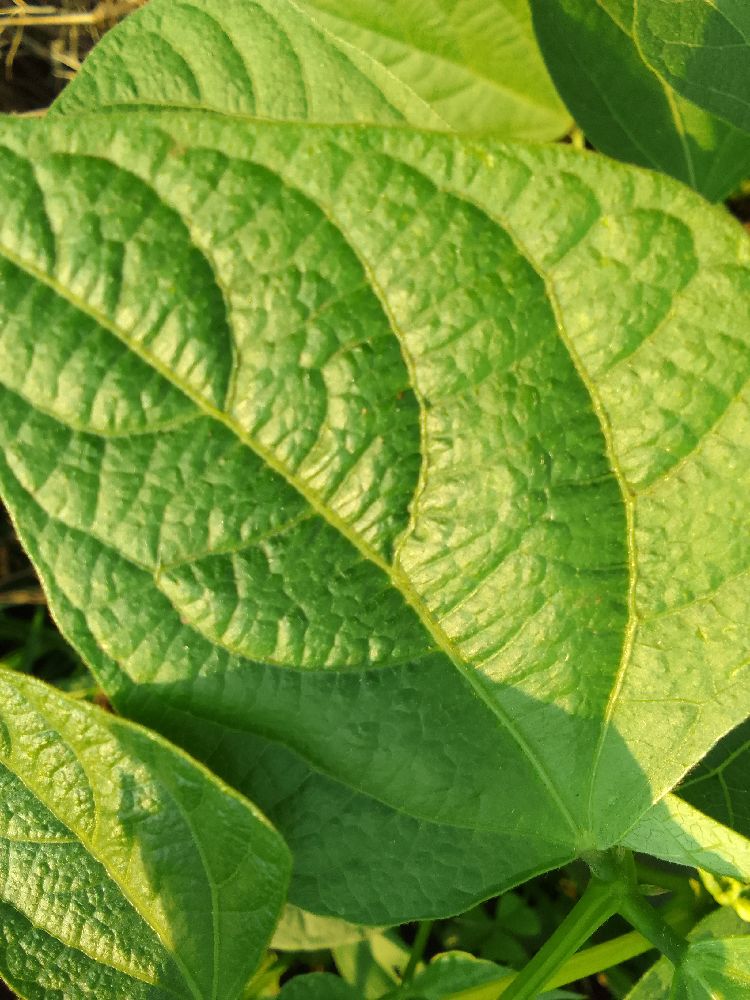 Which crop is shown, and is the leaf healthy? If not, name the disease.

common bean, healthy
